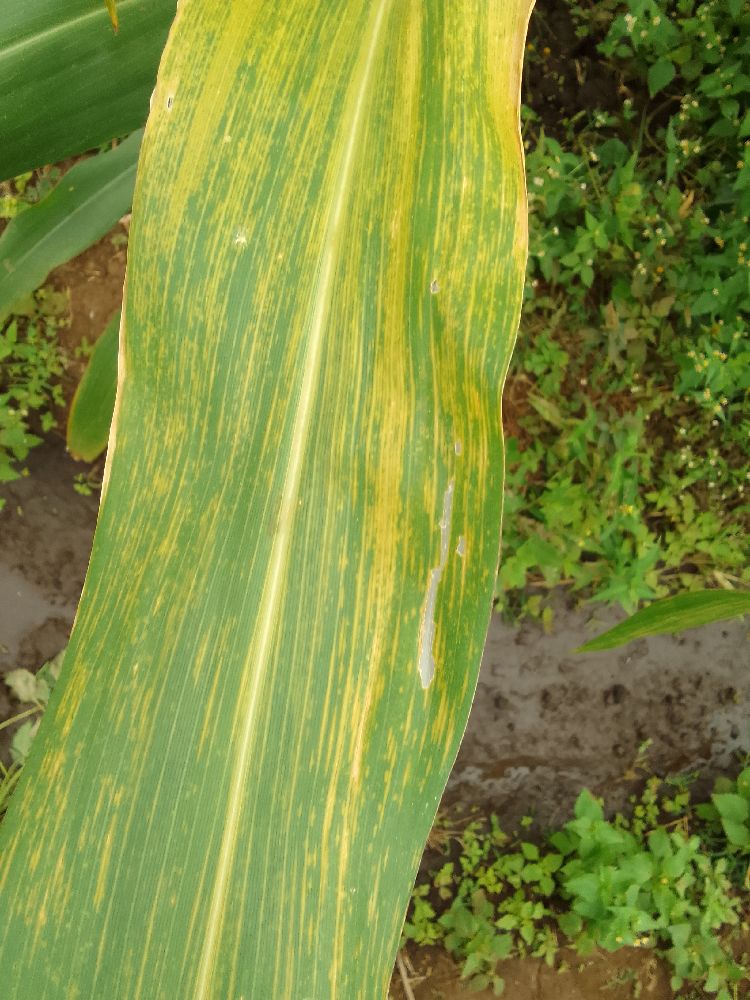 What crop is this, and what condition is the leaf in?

maize, maize lethal necrosis
